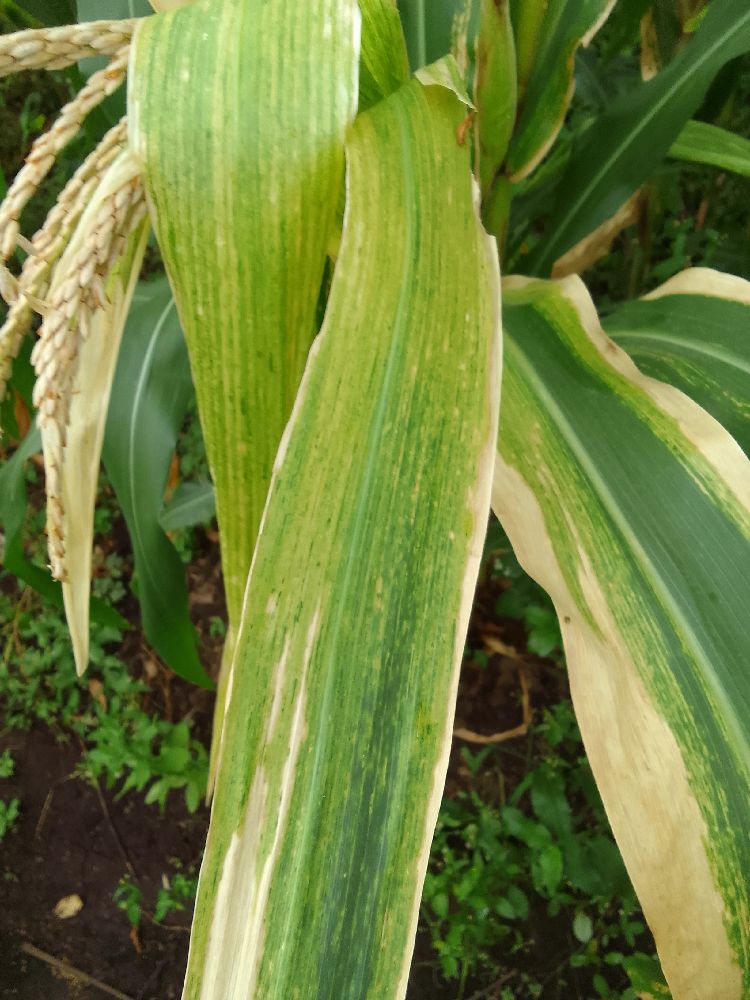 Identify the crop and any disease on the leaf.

maize, maize lethal necrosis
